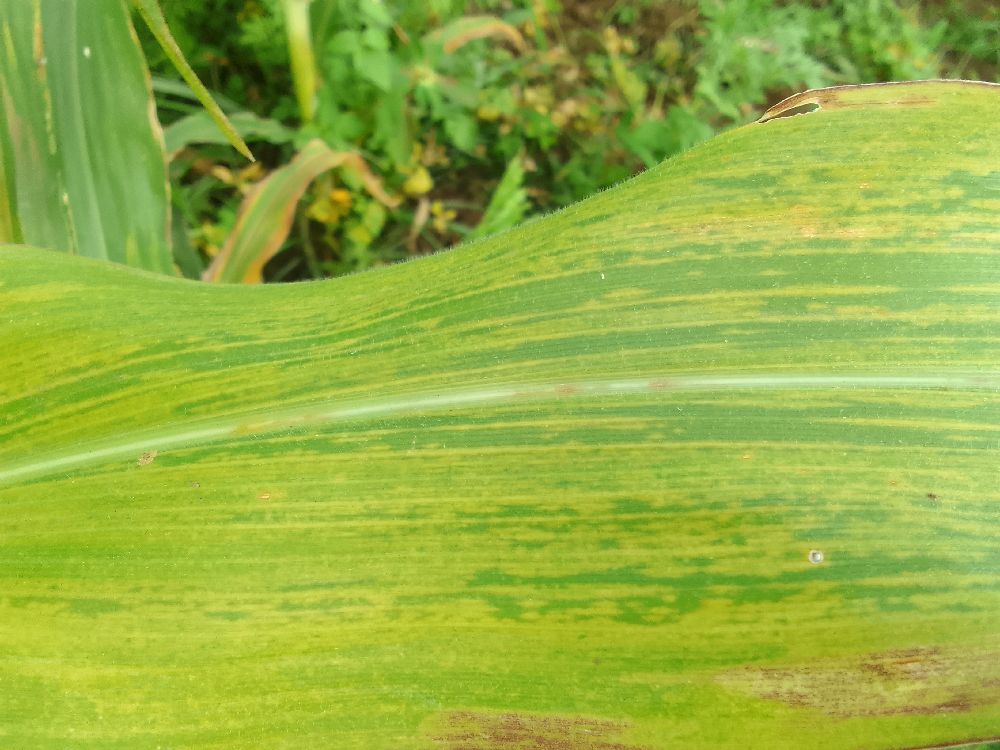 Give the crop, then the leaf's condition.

maize, maize lethal necrosis
